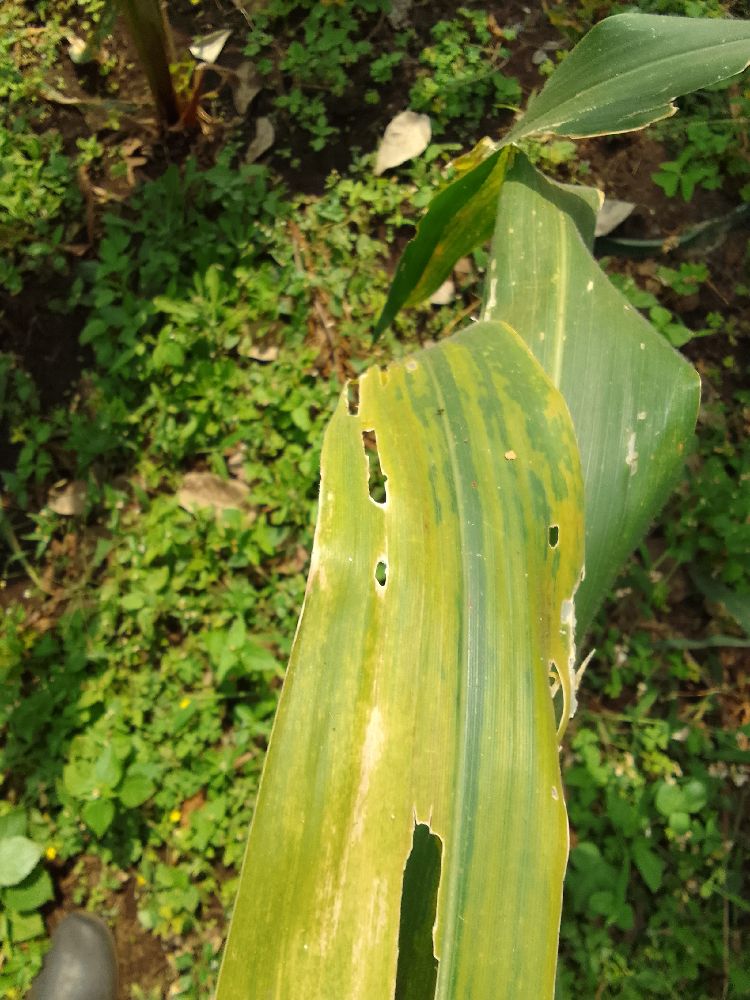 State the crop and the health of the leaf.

maize, maize lethal necrosis
